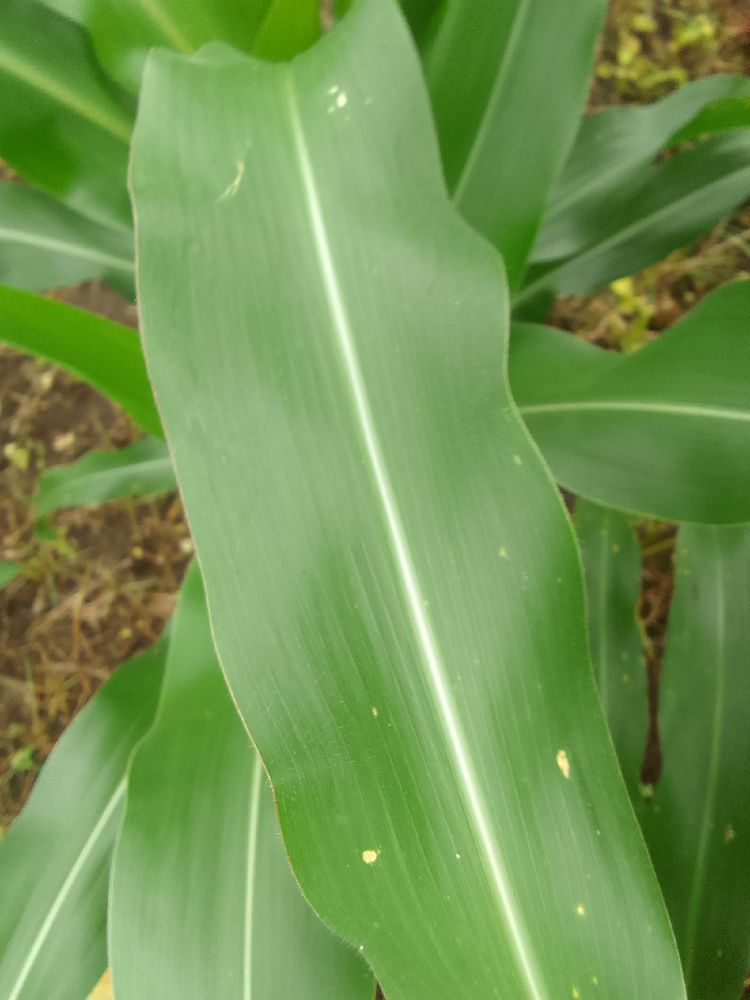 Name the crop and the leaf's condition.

maize, healthy
